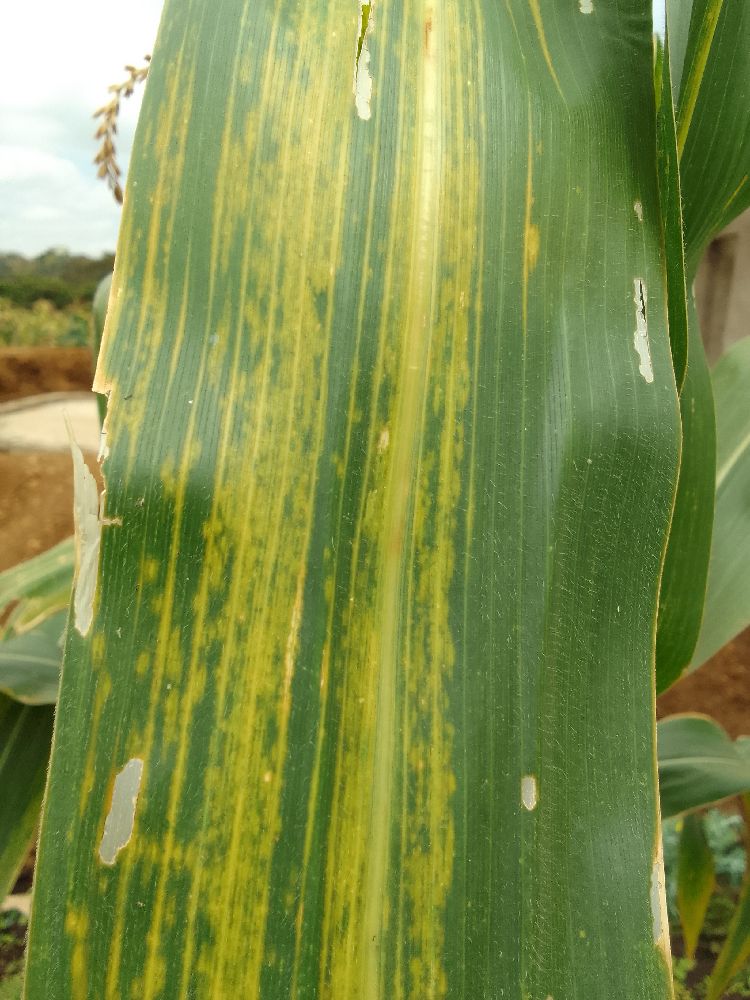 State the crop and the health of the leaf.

maize, maize lethal necrosis
